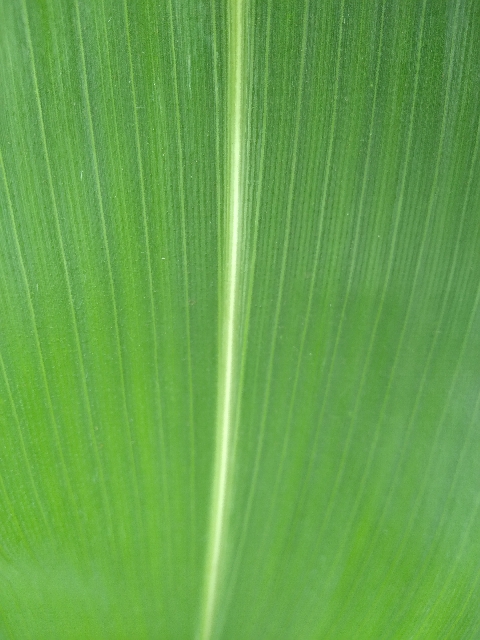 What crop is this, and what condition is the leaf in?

maize, healthy
